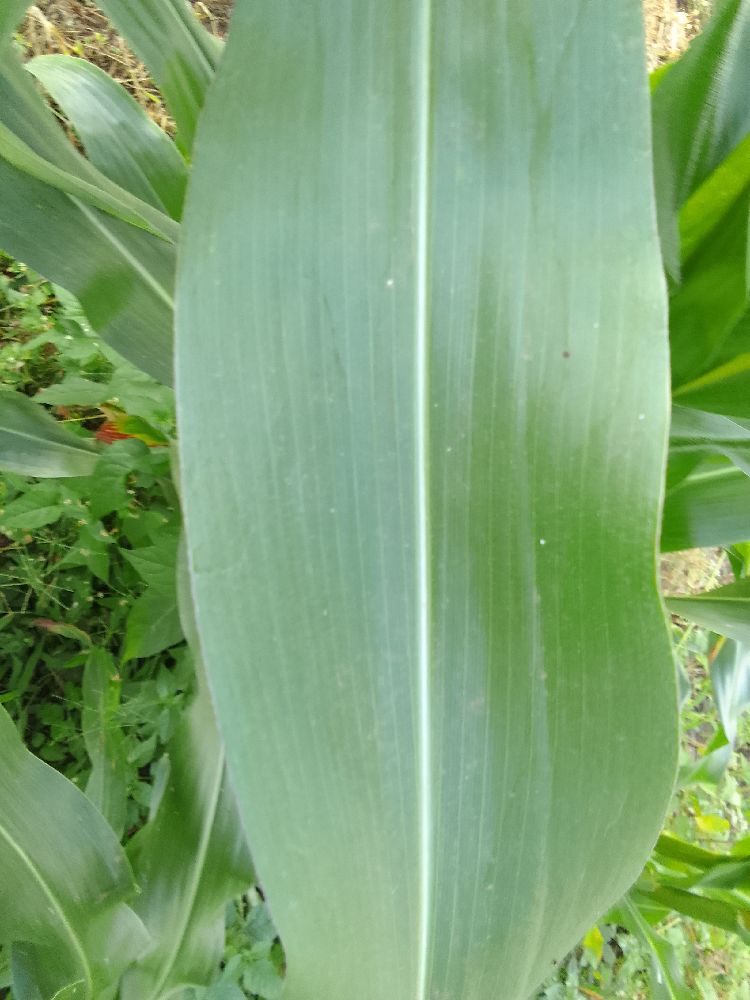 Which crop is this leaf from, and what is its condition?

maize, healthy
